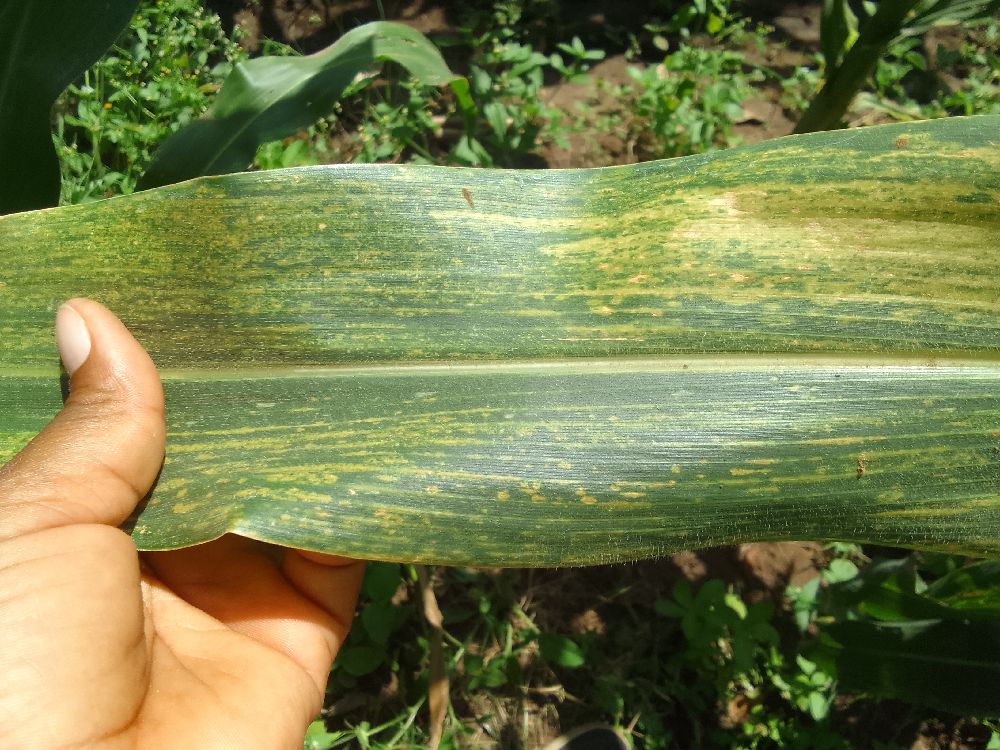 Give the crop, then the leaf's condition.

maize, maize lethal necrosis
